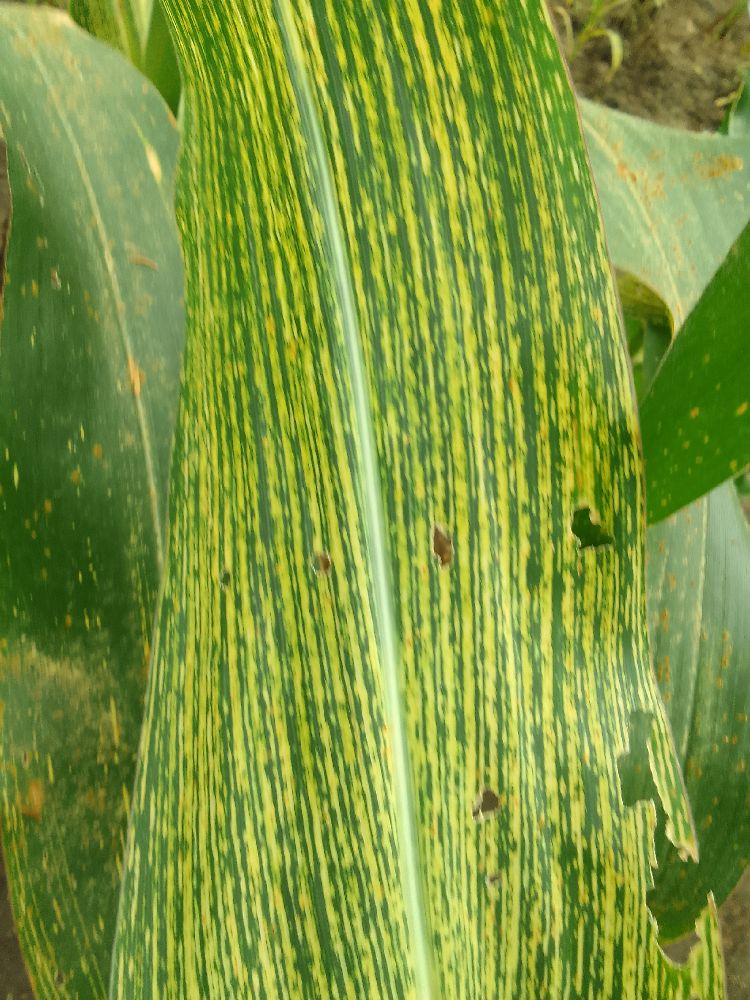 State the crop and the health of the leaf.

maize, maize streak virus
